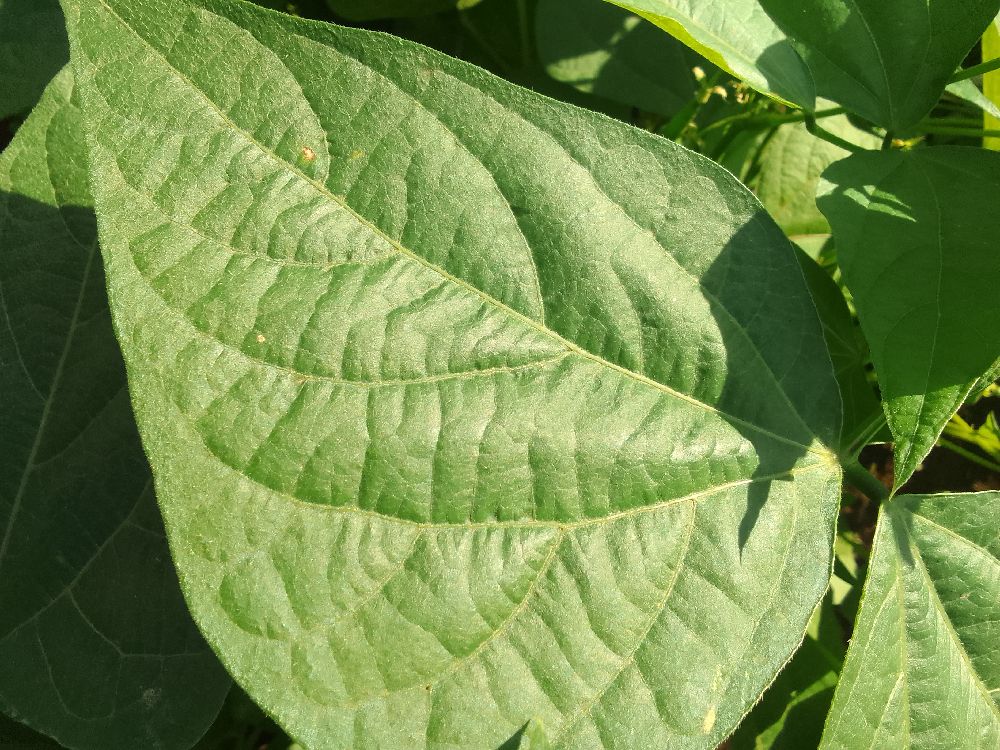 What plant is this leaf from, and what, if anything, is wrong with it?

common bean, healthy
